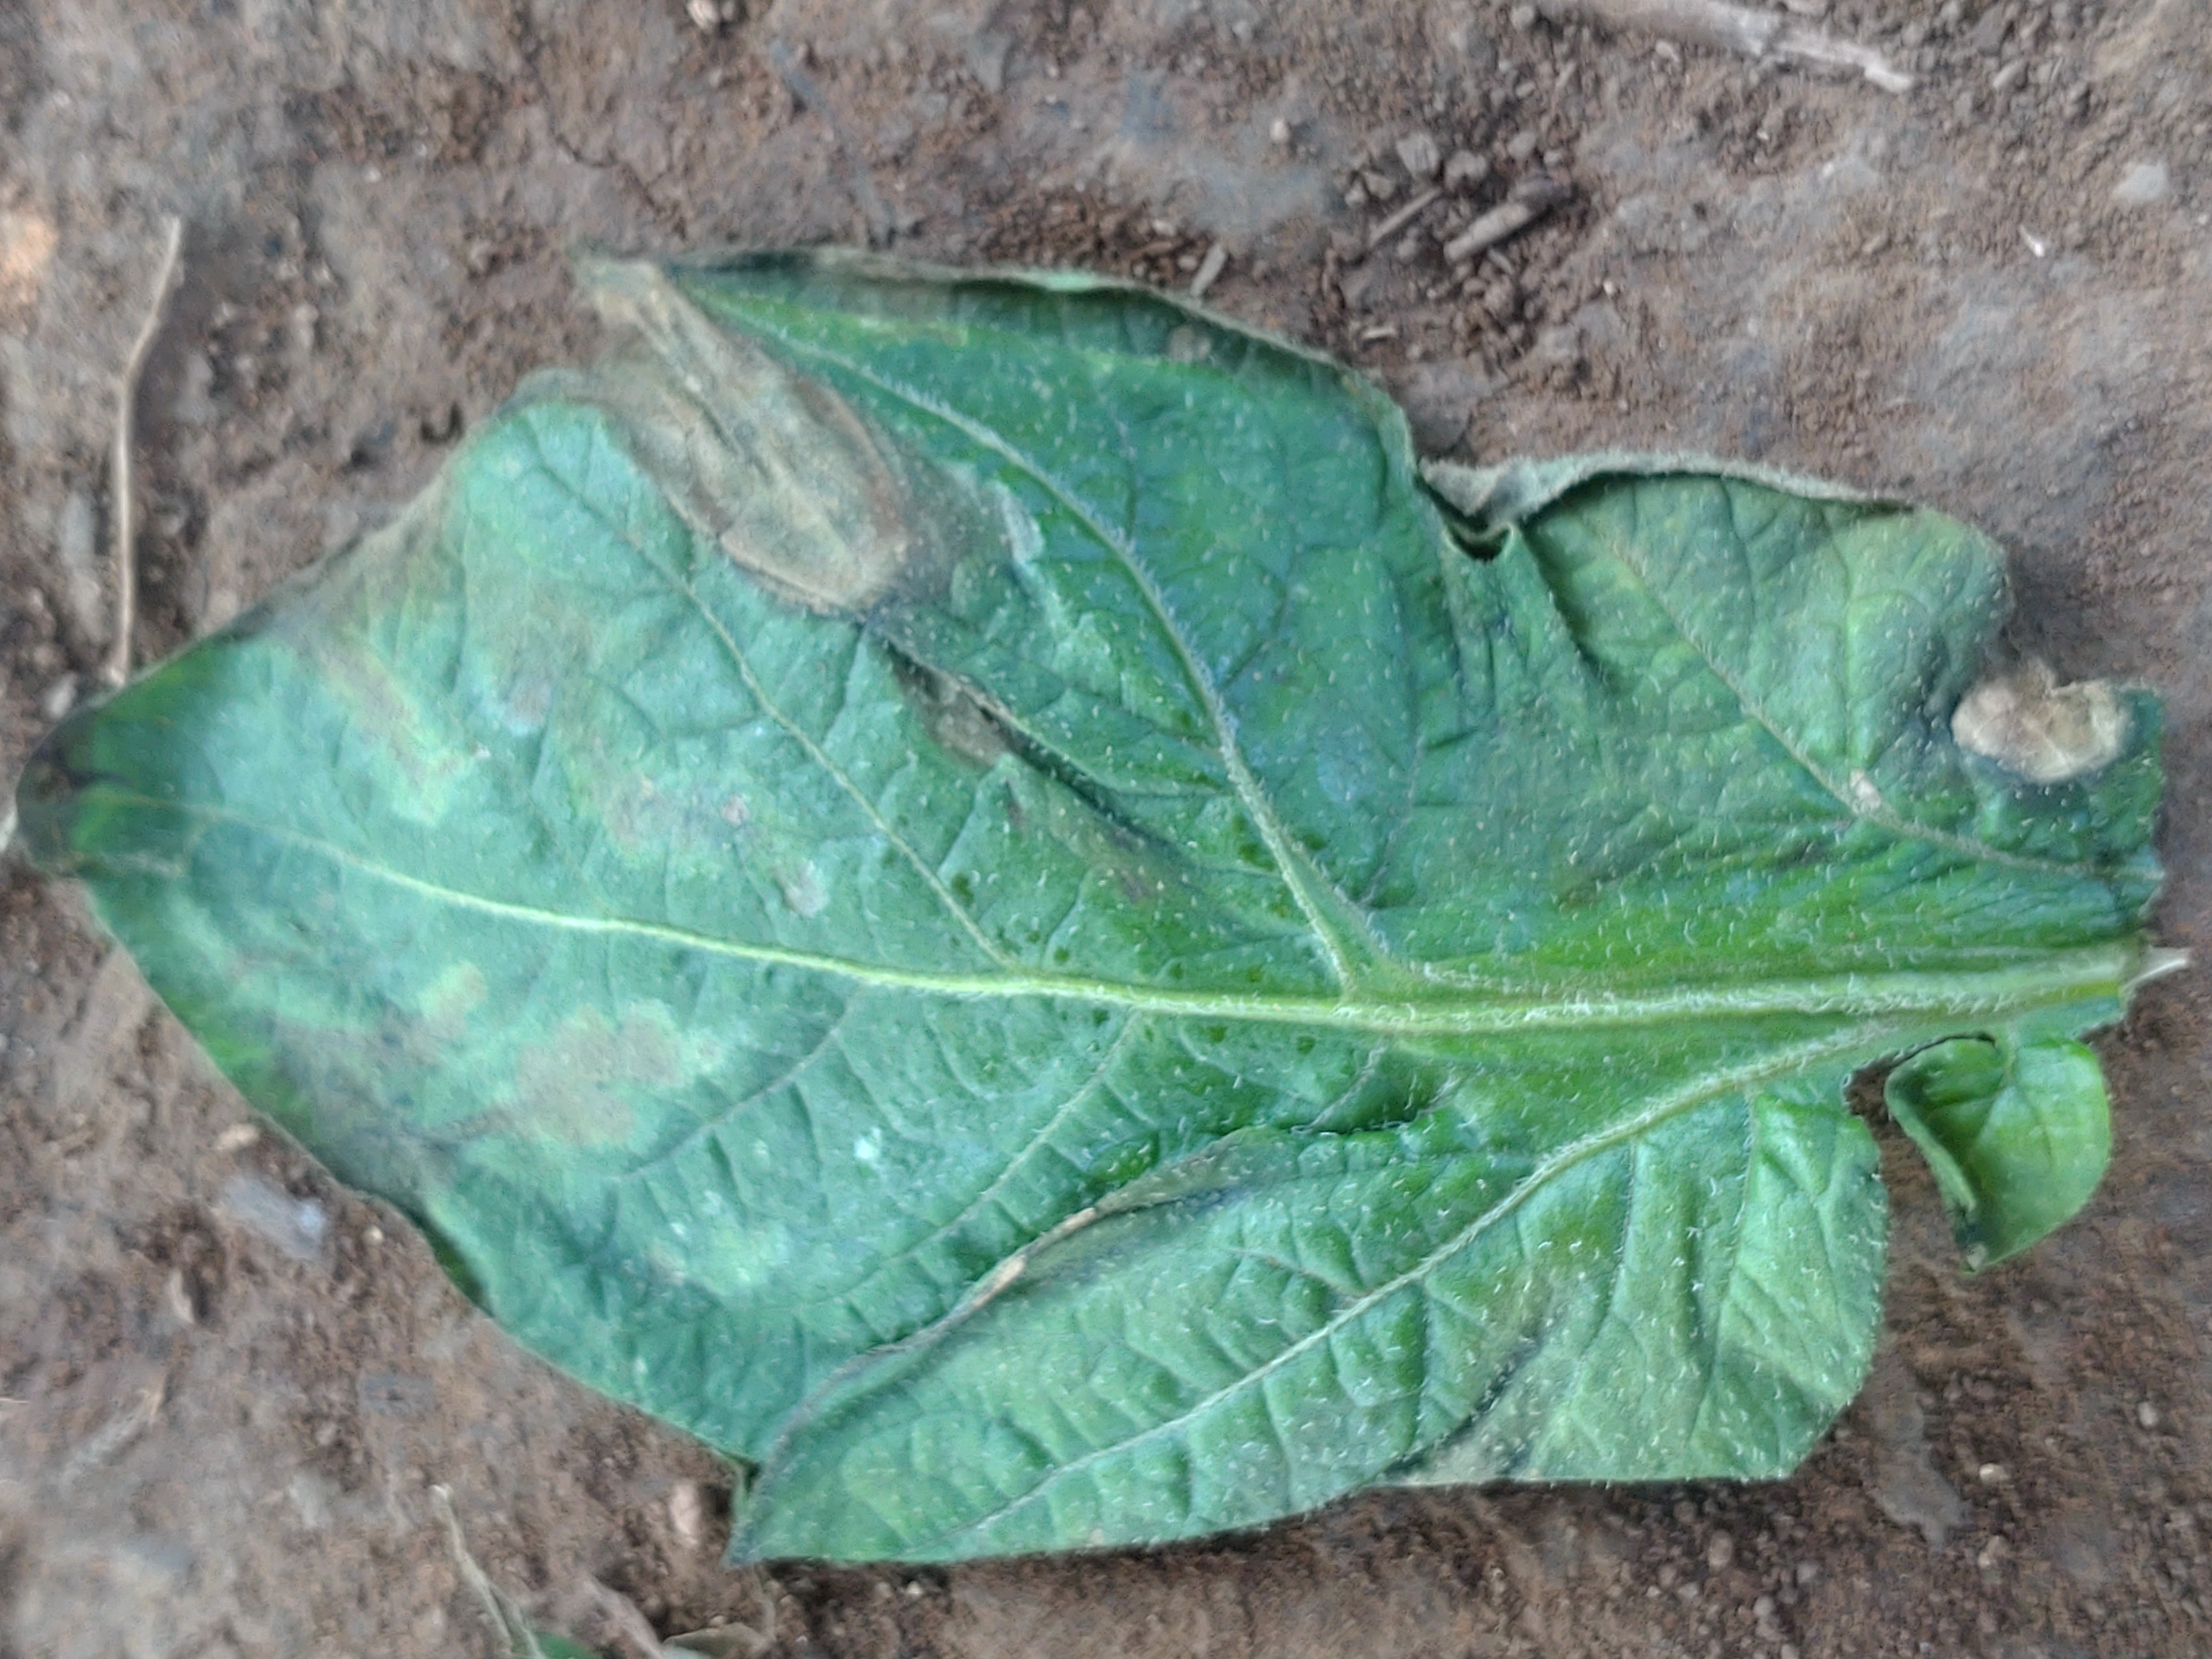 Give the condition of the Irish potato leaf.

early blight
